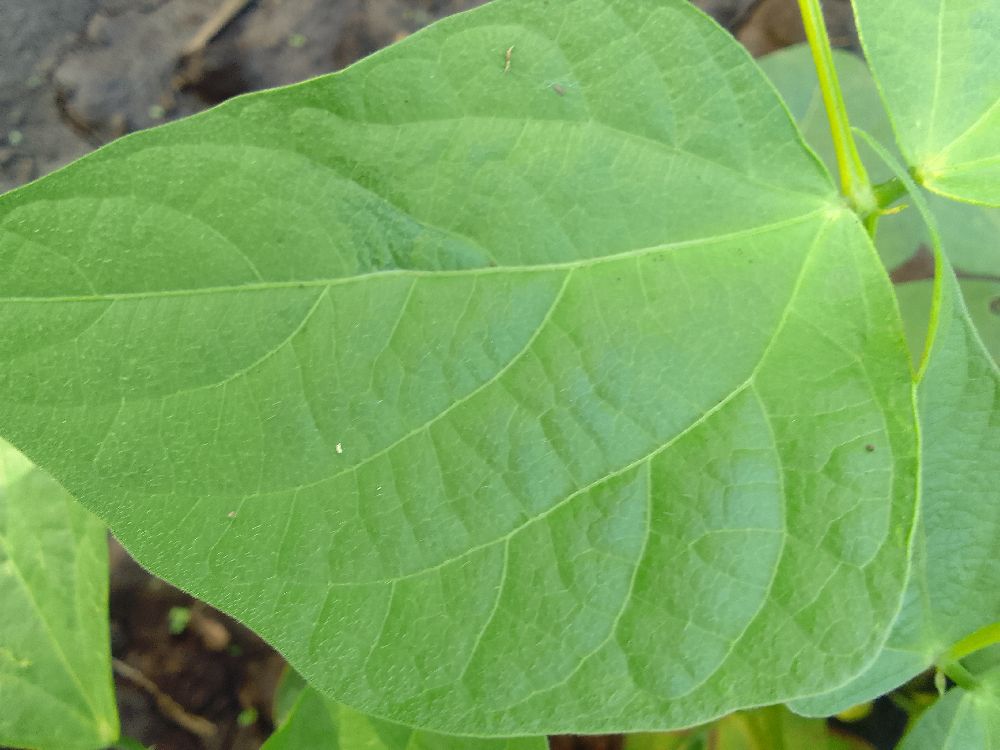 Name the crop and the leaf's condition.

common bean, healthy
